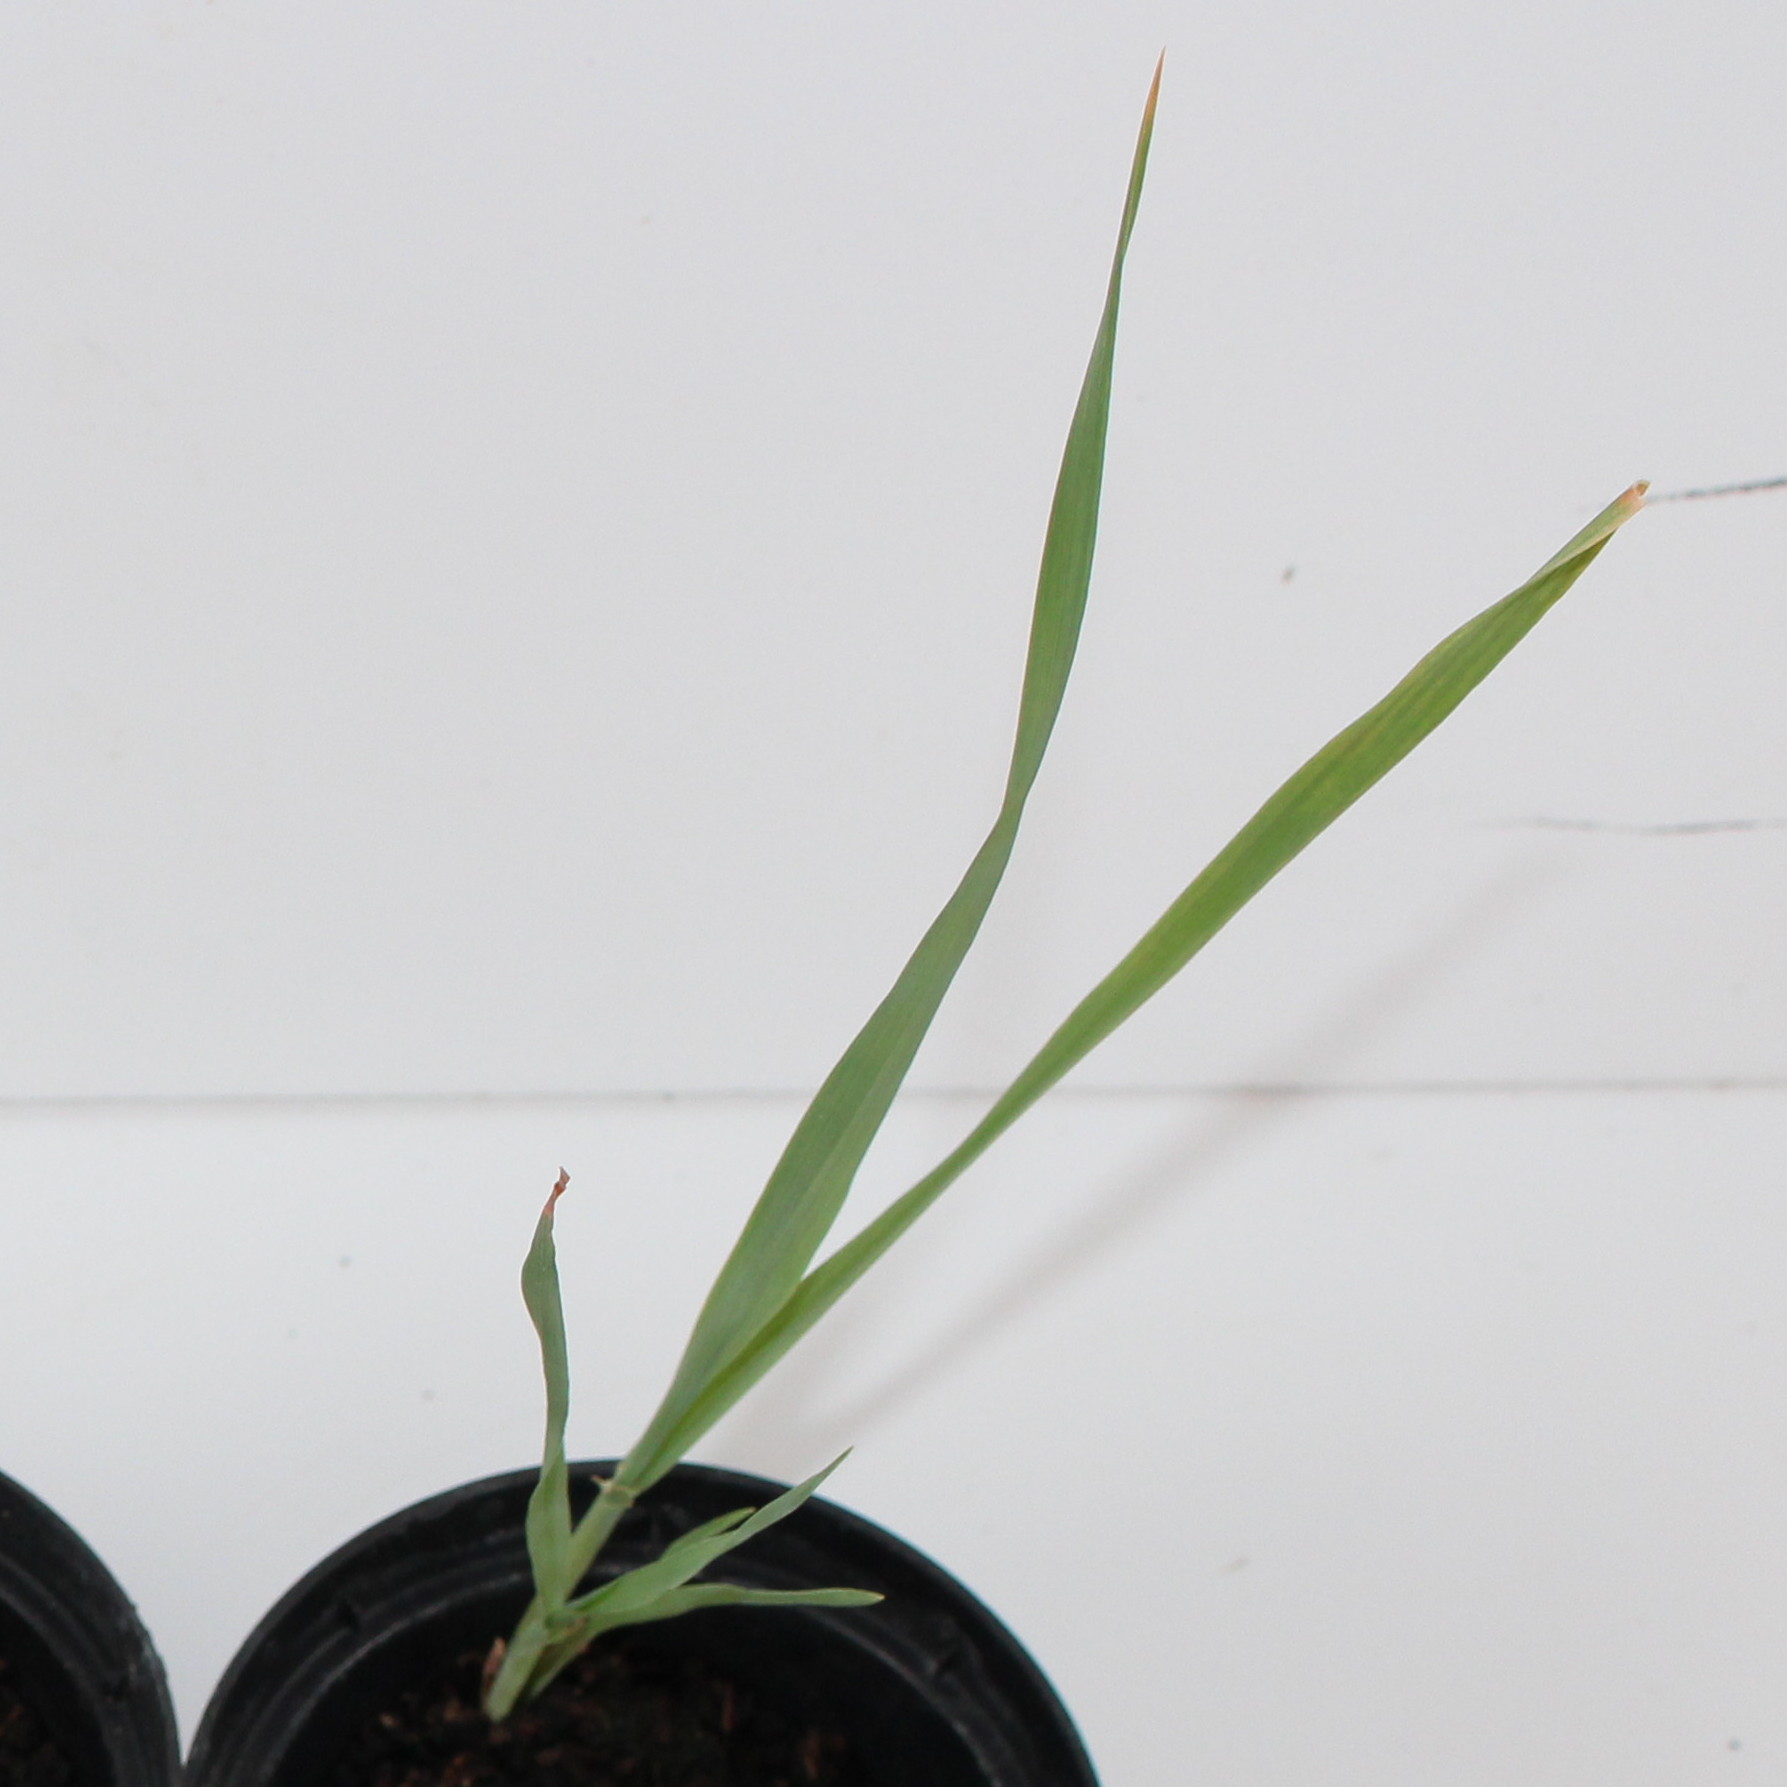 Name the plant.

Avena sterilis
